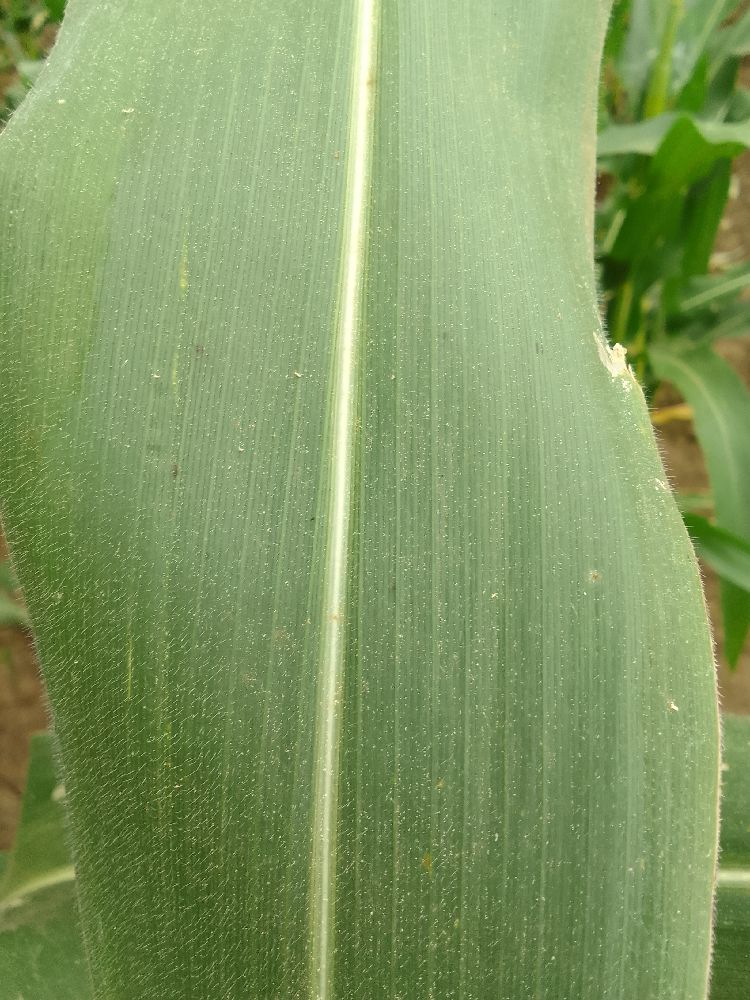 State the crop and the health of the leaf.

maize, healthy
